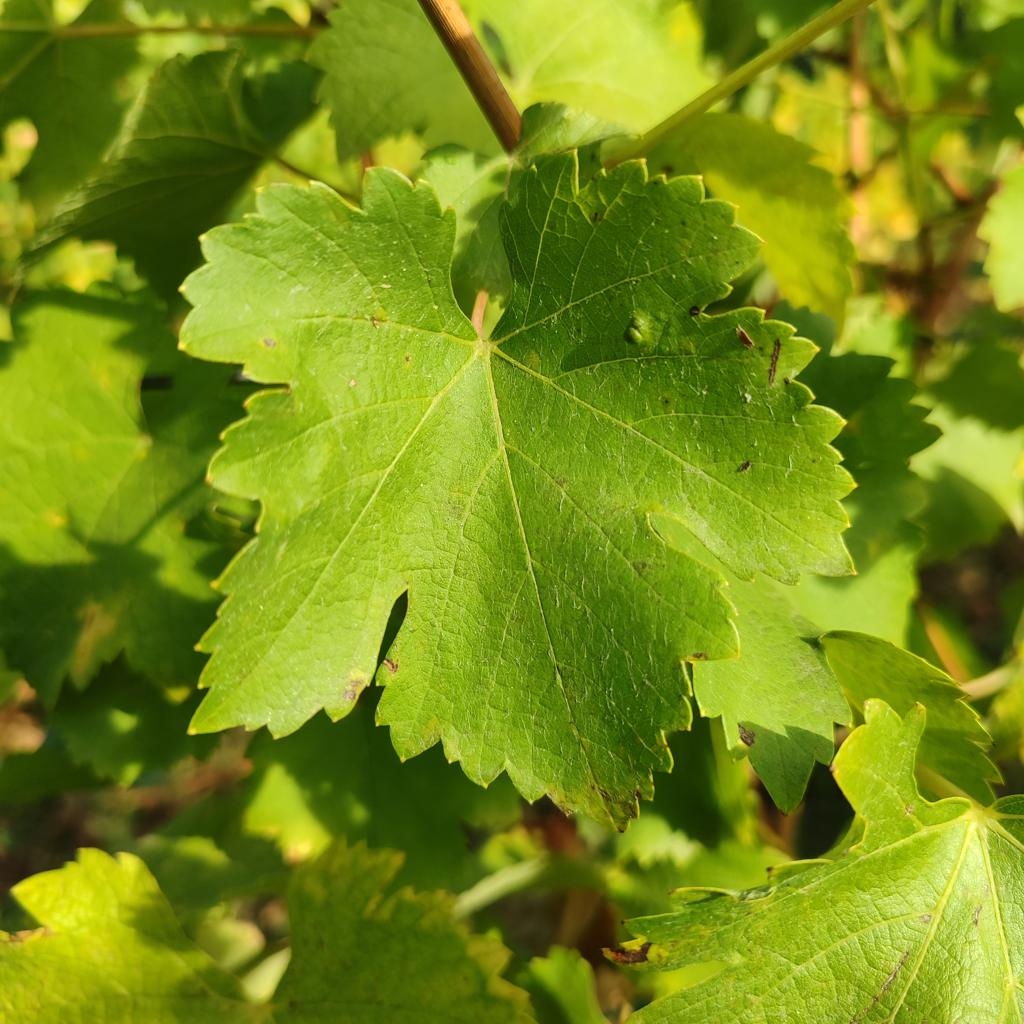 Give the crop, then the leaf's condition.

grapevine, erineum mite
